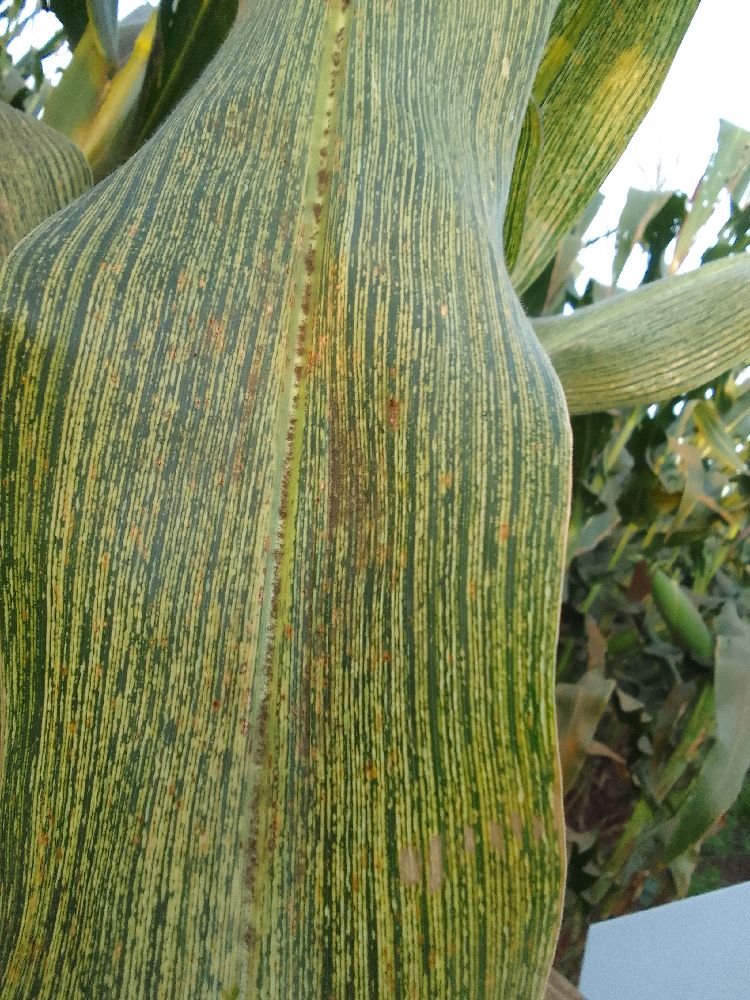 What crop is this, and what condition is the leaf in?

maize, maize streak virus
